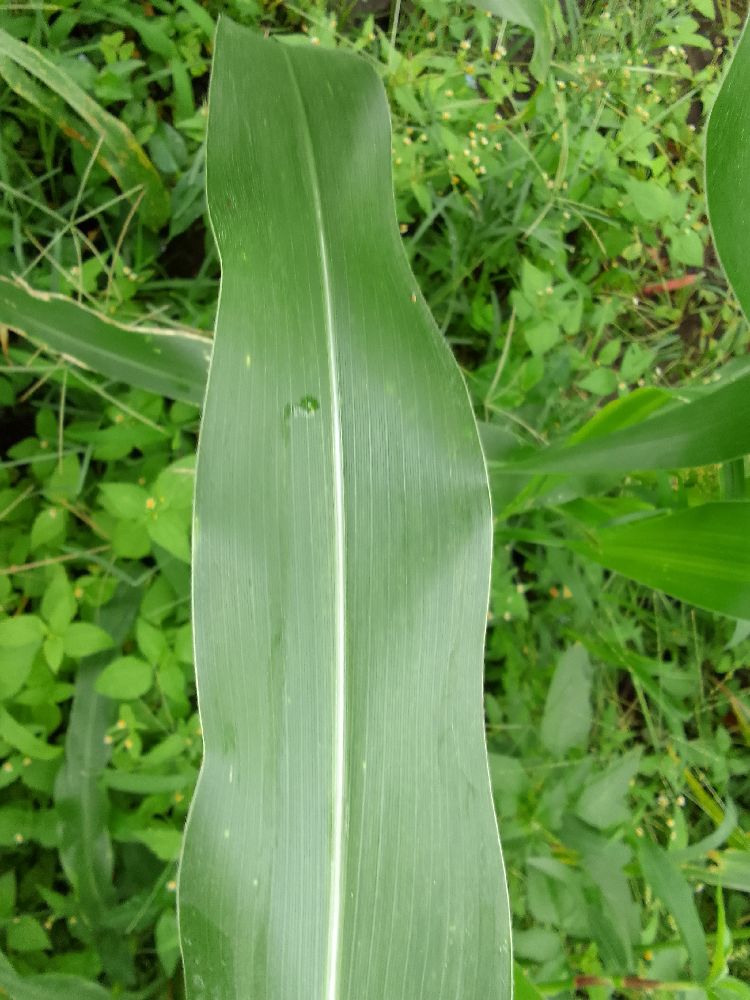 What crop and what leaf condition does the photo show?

maize, healthy
